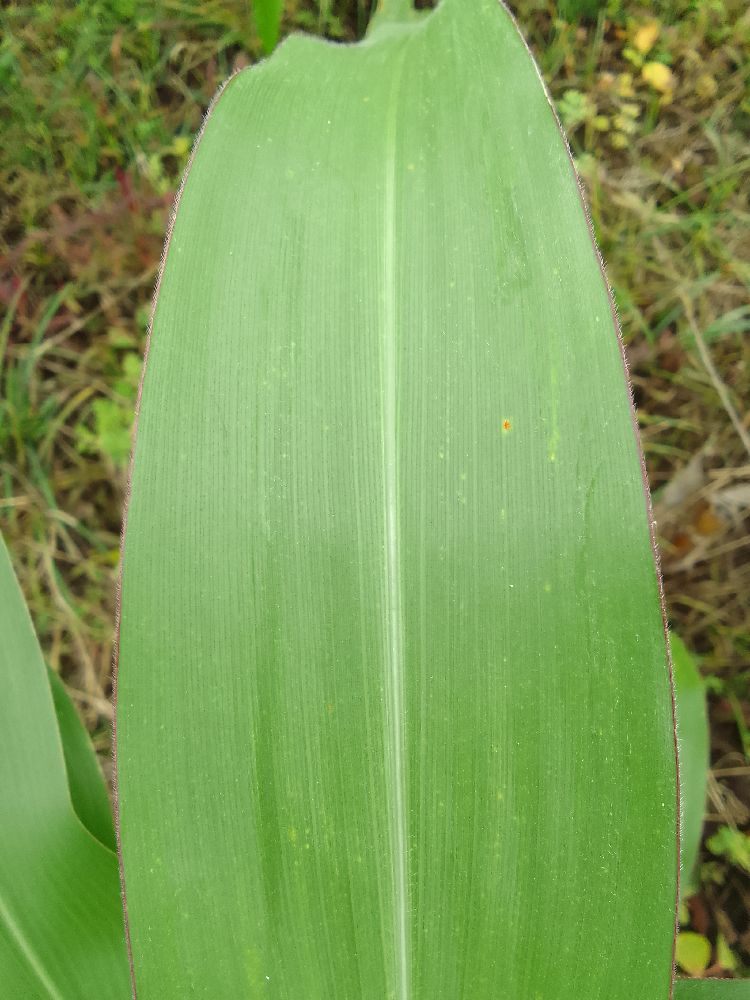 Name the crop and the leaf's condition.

maize, healthy
